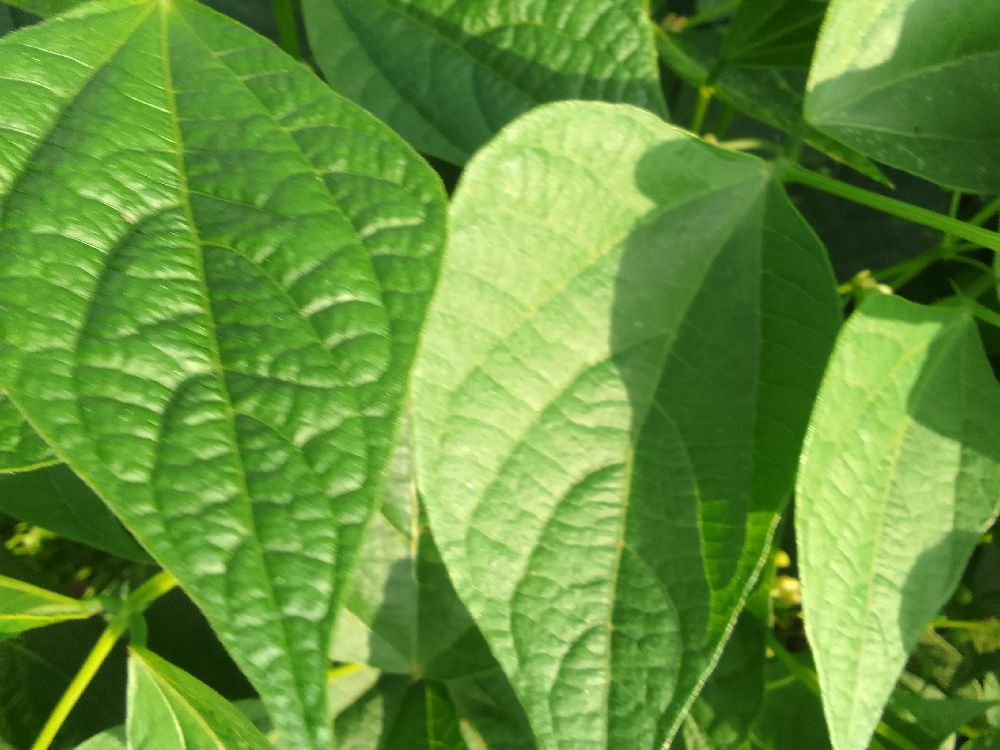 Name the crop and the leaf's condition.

common bean, healthy
